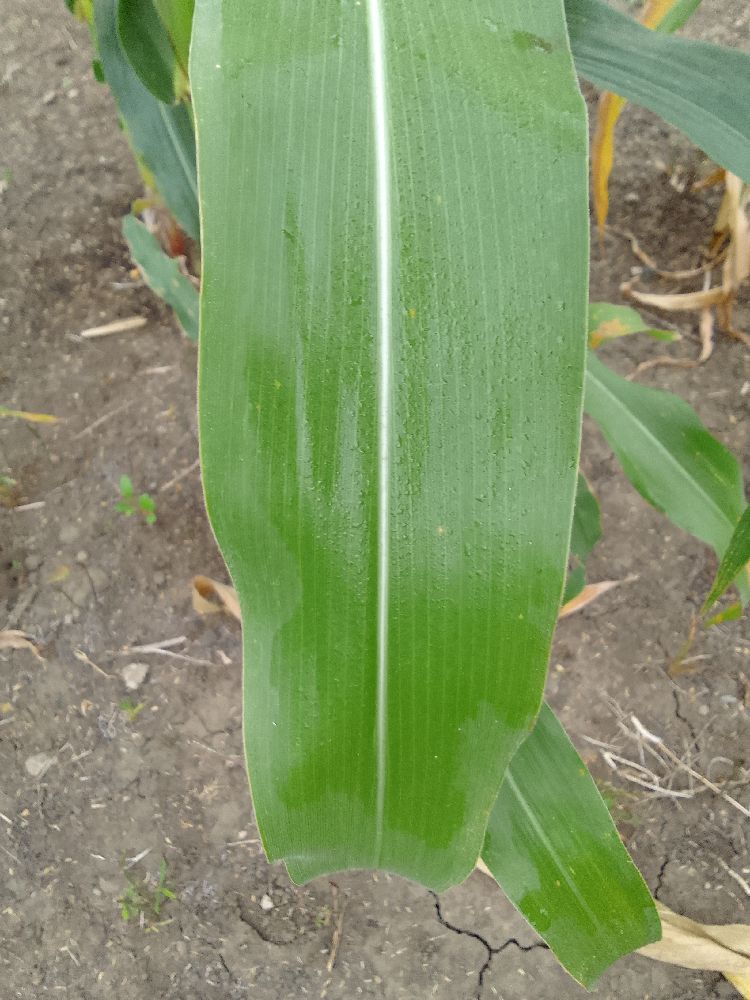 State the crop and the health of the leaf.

maize, healthy
